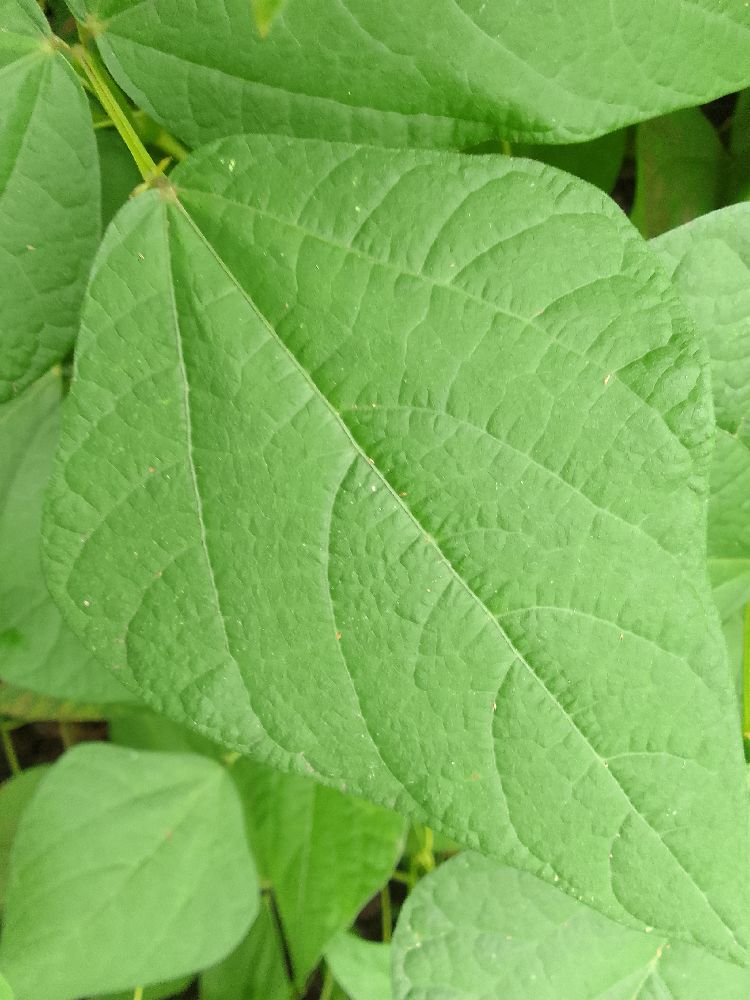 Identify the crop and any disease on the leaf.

common bean, healthy
